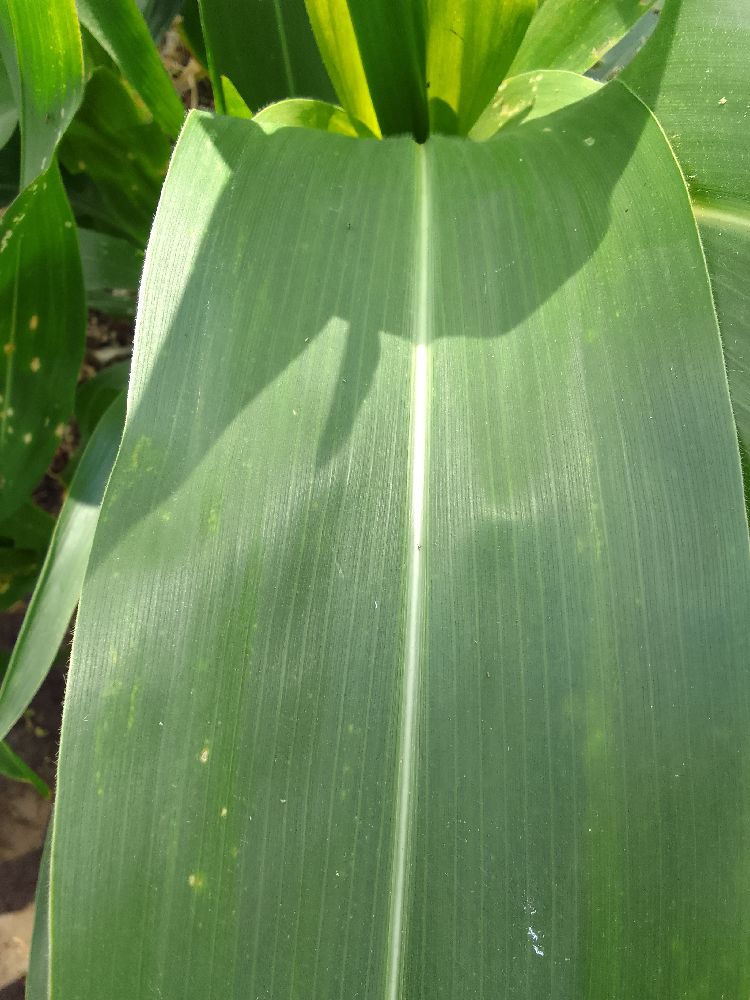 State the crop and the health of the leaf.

maize, healthy
